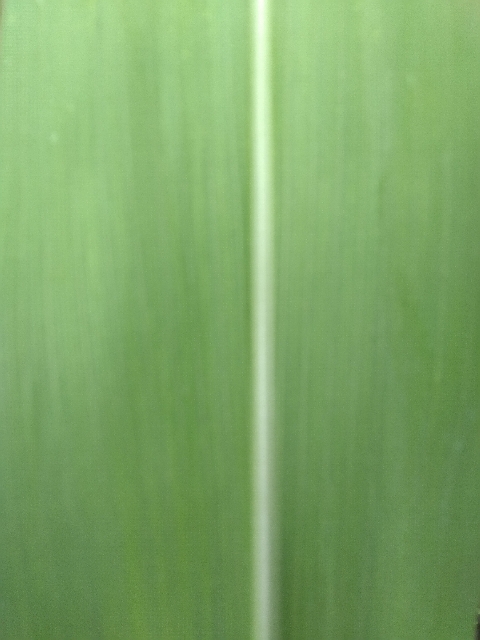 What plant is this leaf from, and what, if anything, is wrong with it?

maize, healthy
